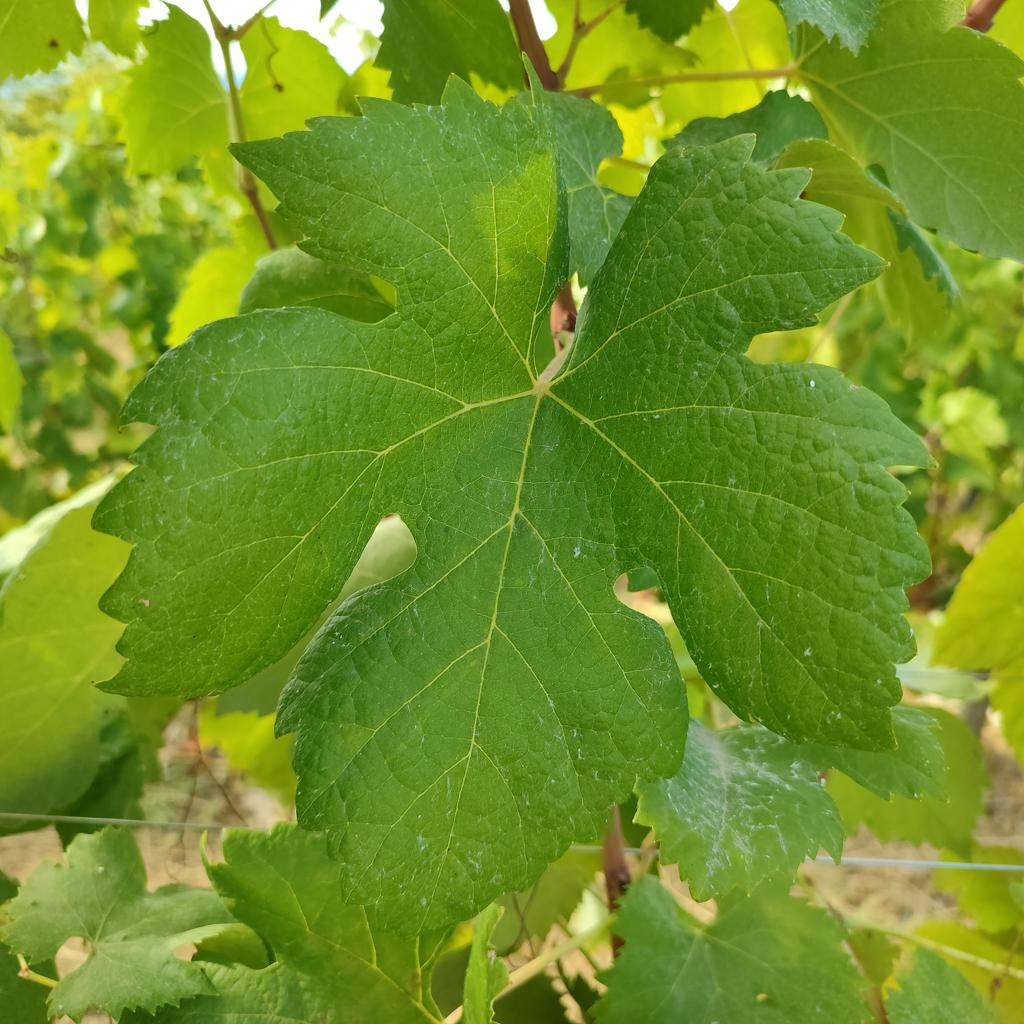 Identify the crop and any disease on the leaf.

grapevine, healthy
